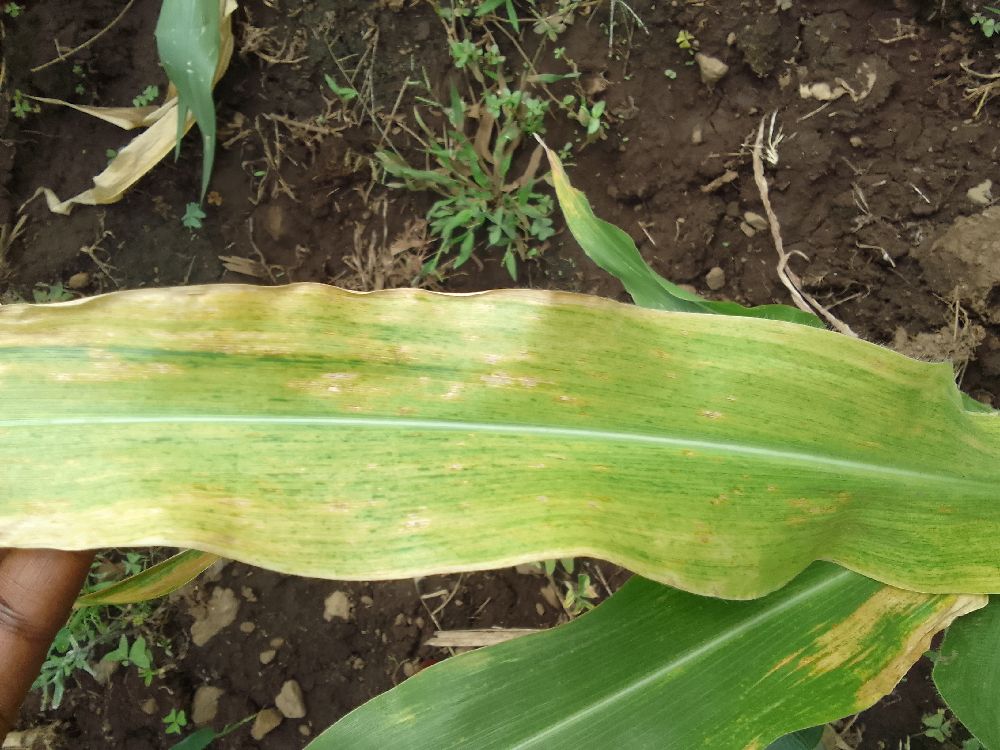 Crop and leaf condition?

maize, maize lethal necrosis
